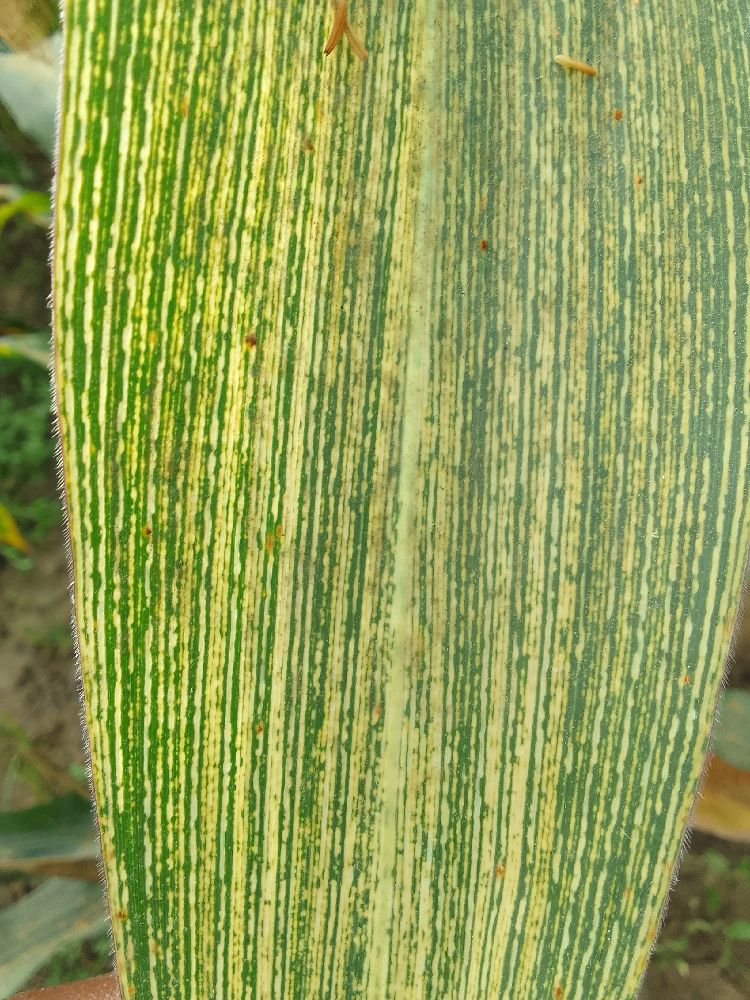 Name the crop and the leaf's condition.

maize, maize streak virus
